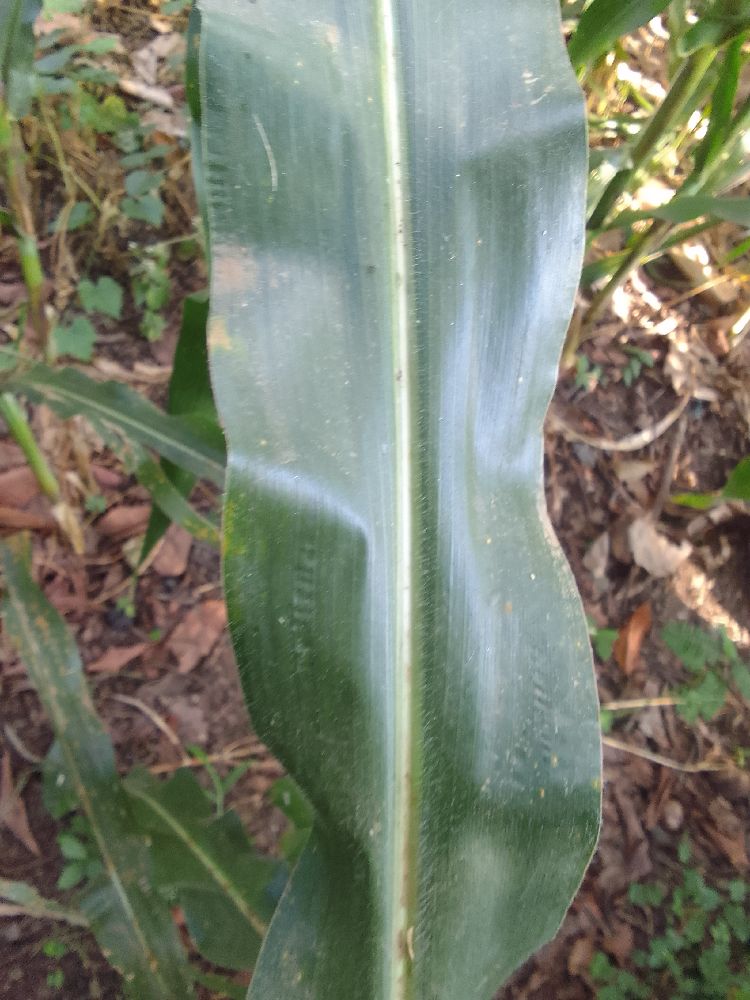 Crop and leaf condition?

maize, healthy
